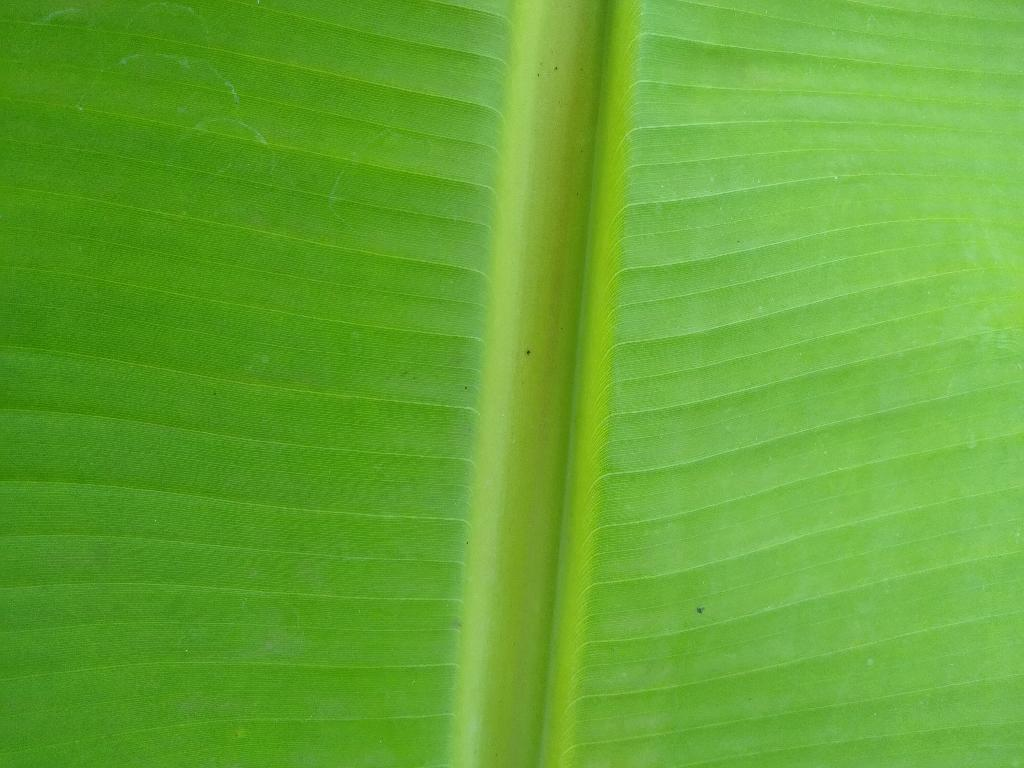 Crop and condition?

banana, healthy
